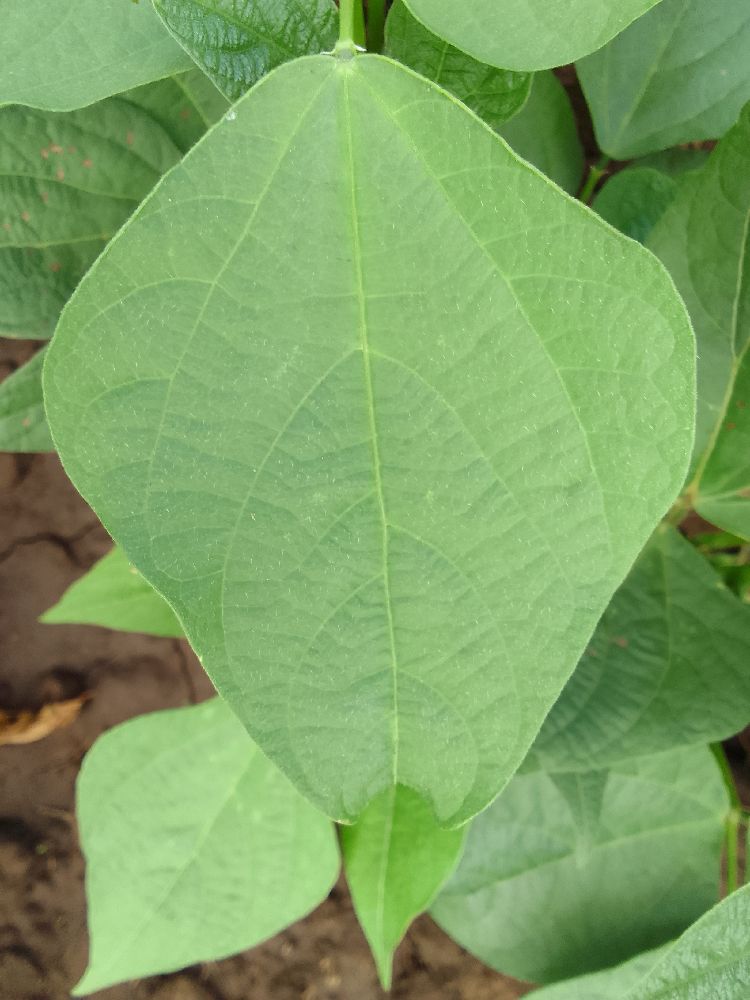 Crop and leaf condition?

common bean, healthy
